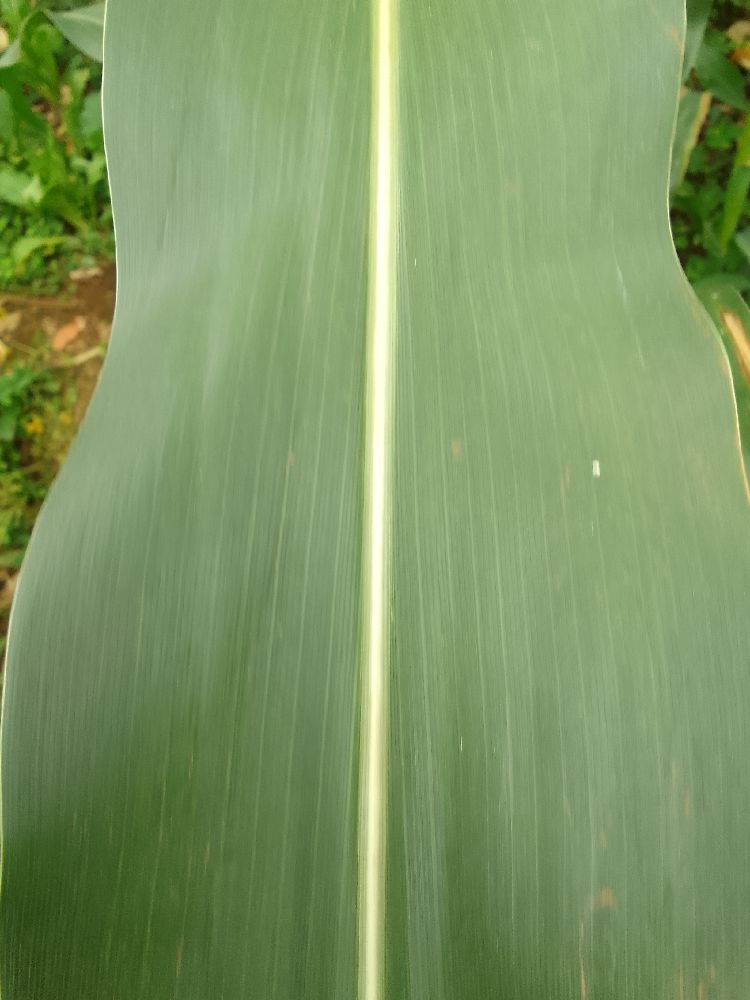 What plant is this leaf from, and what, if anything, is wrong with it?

maize, healthy
